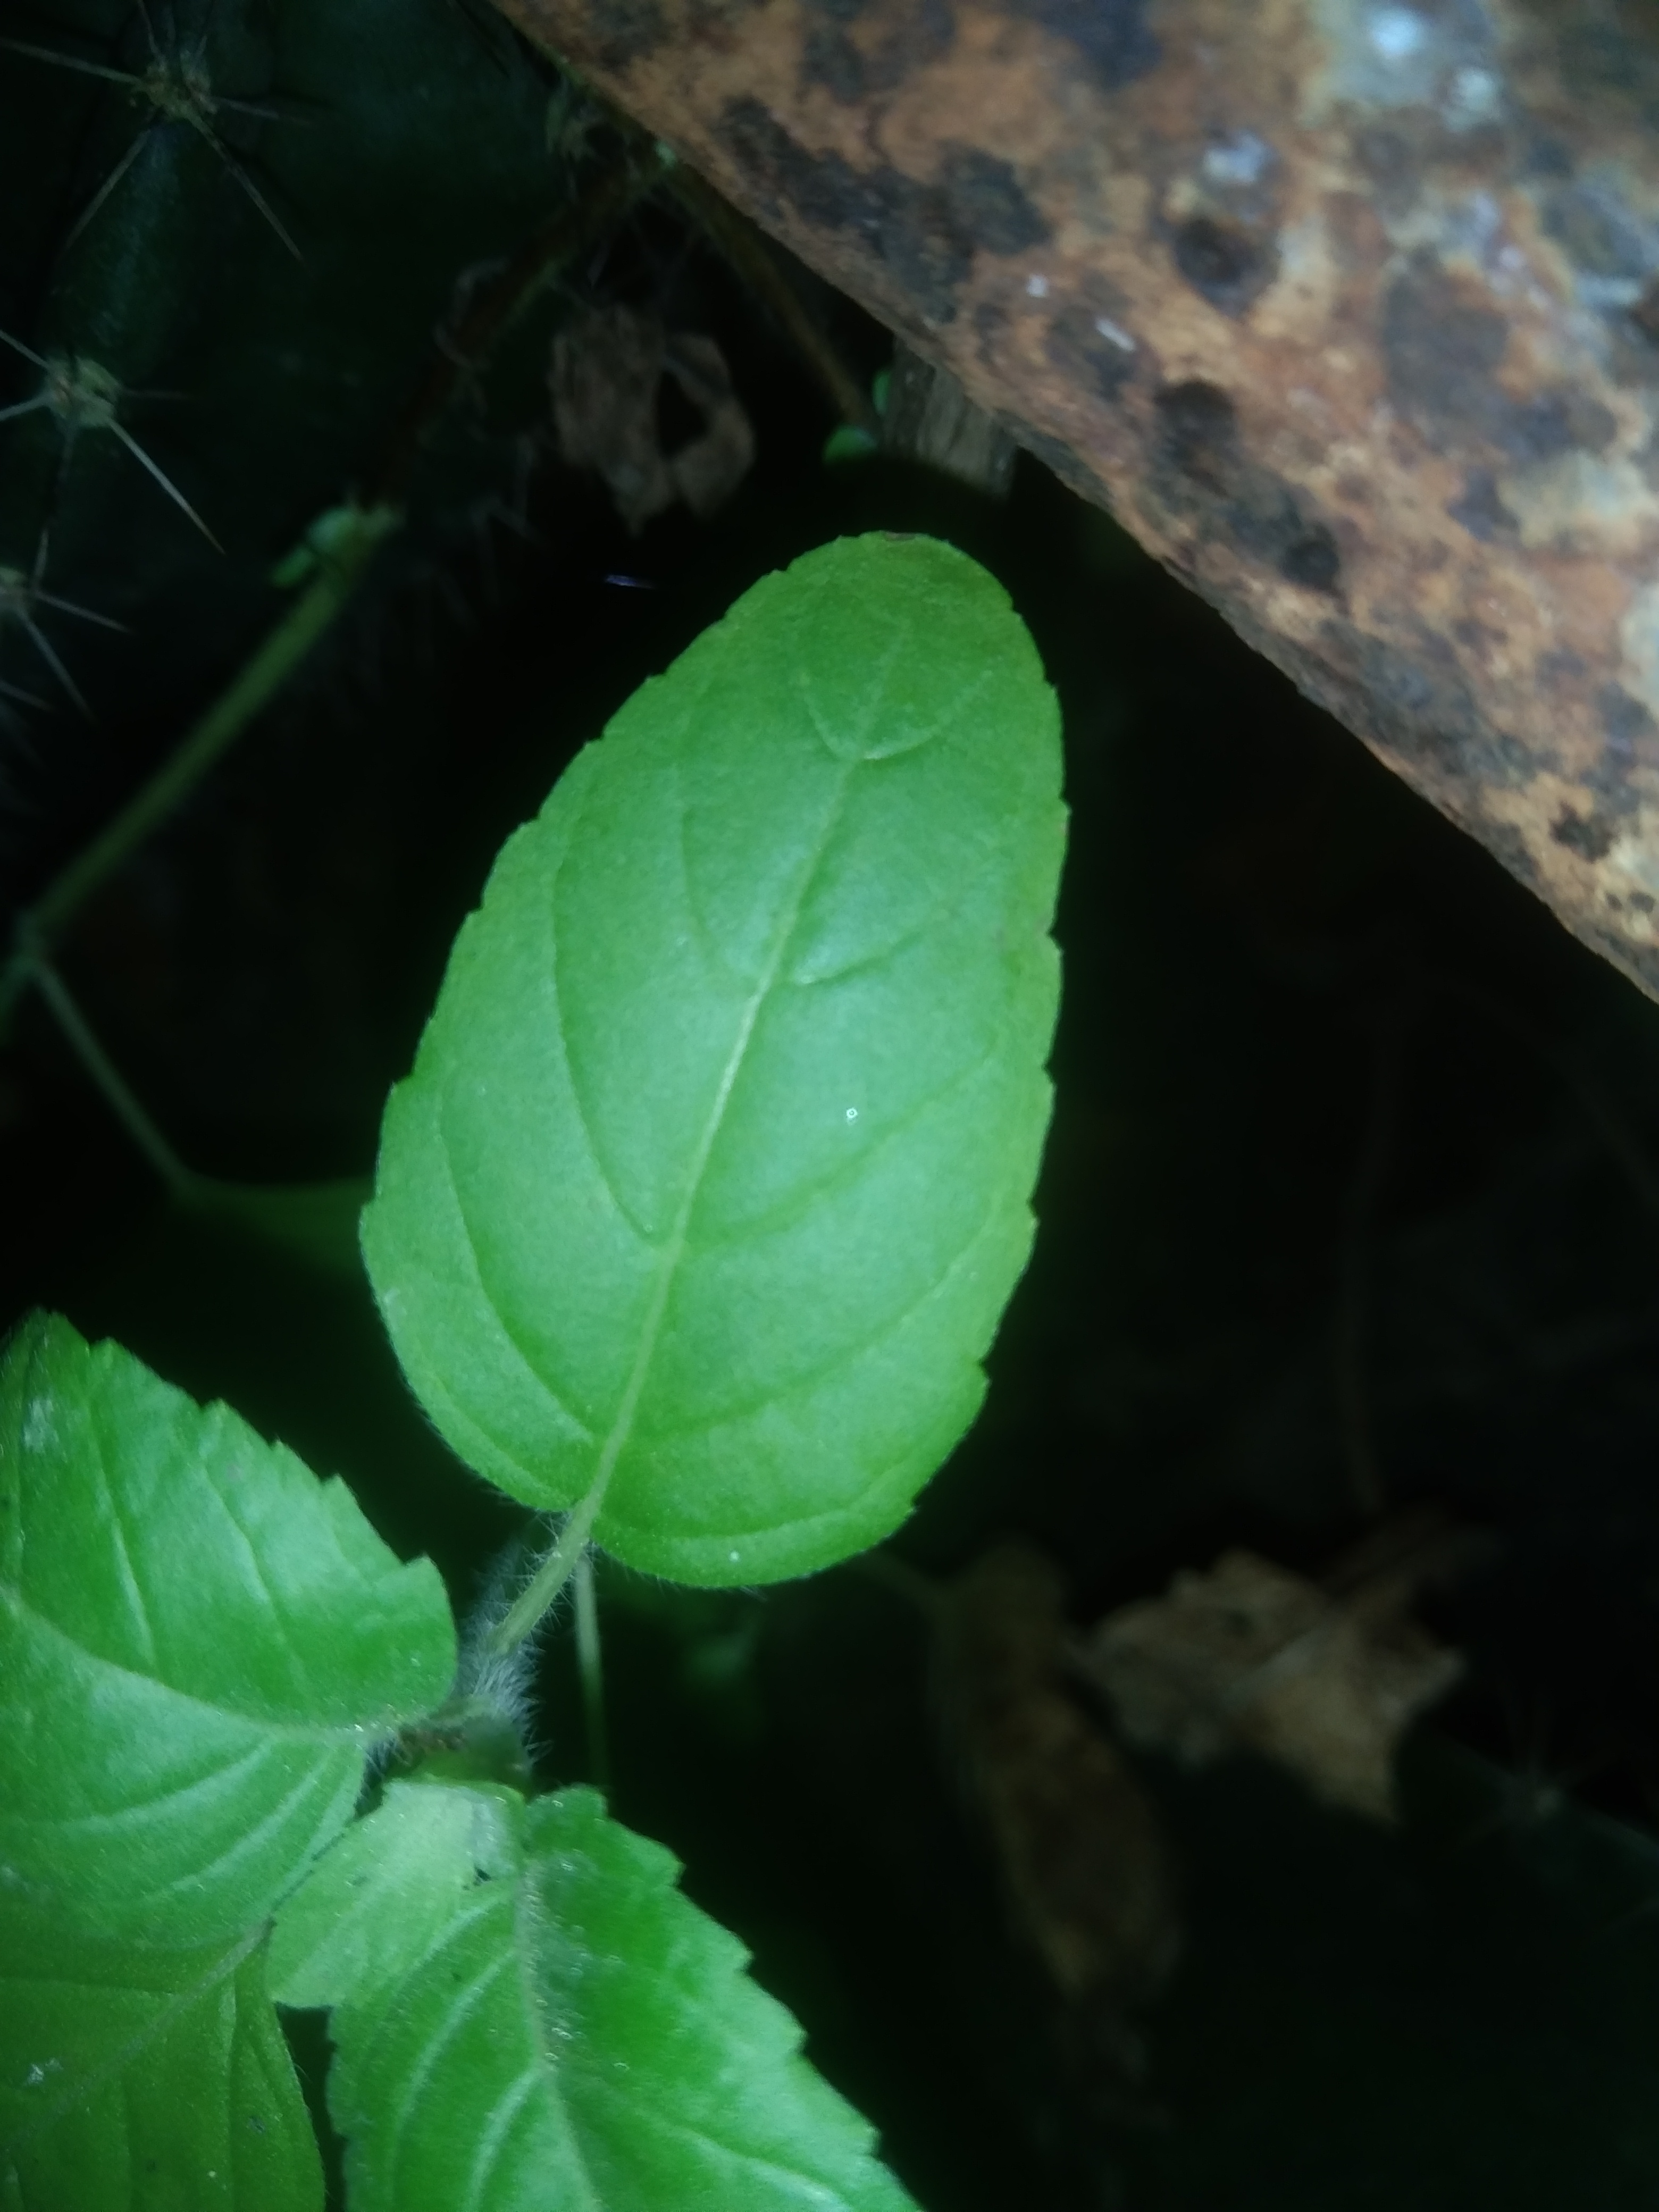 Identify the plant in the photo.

tulshi
